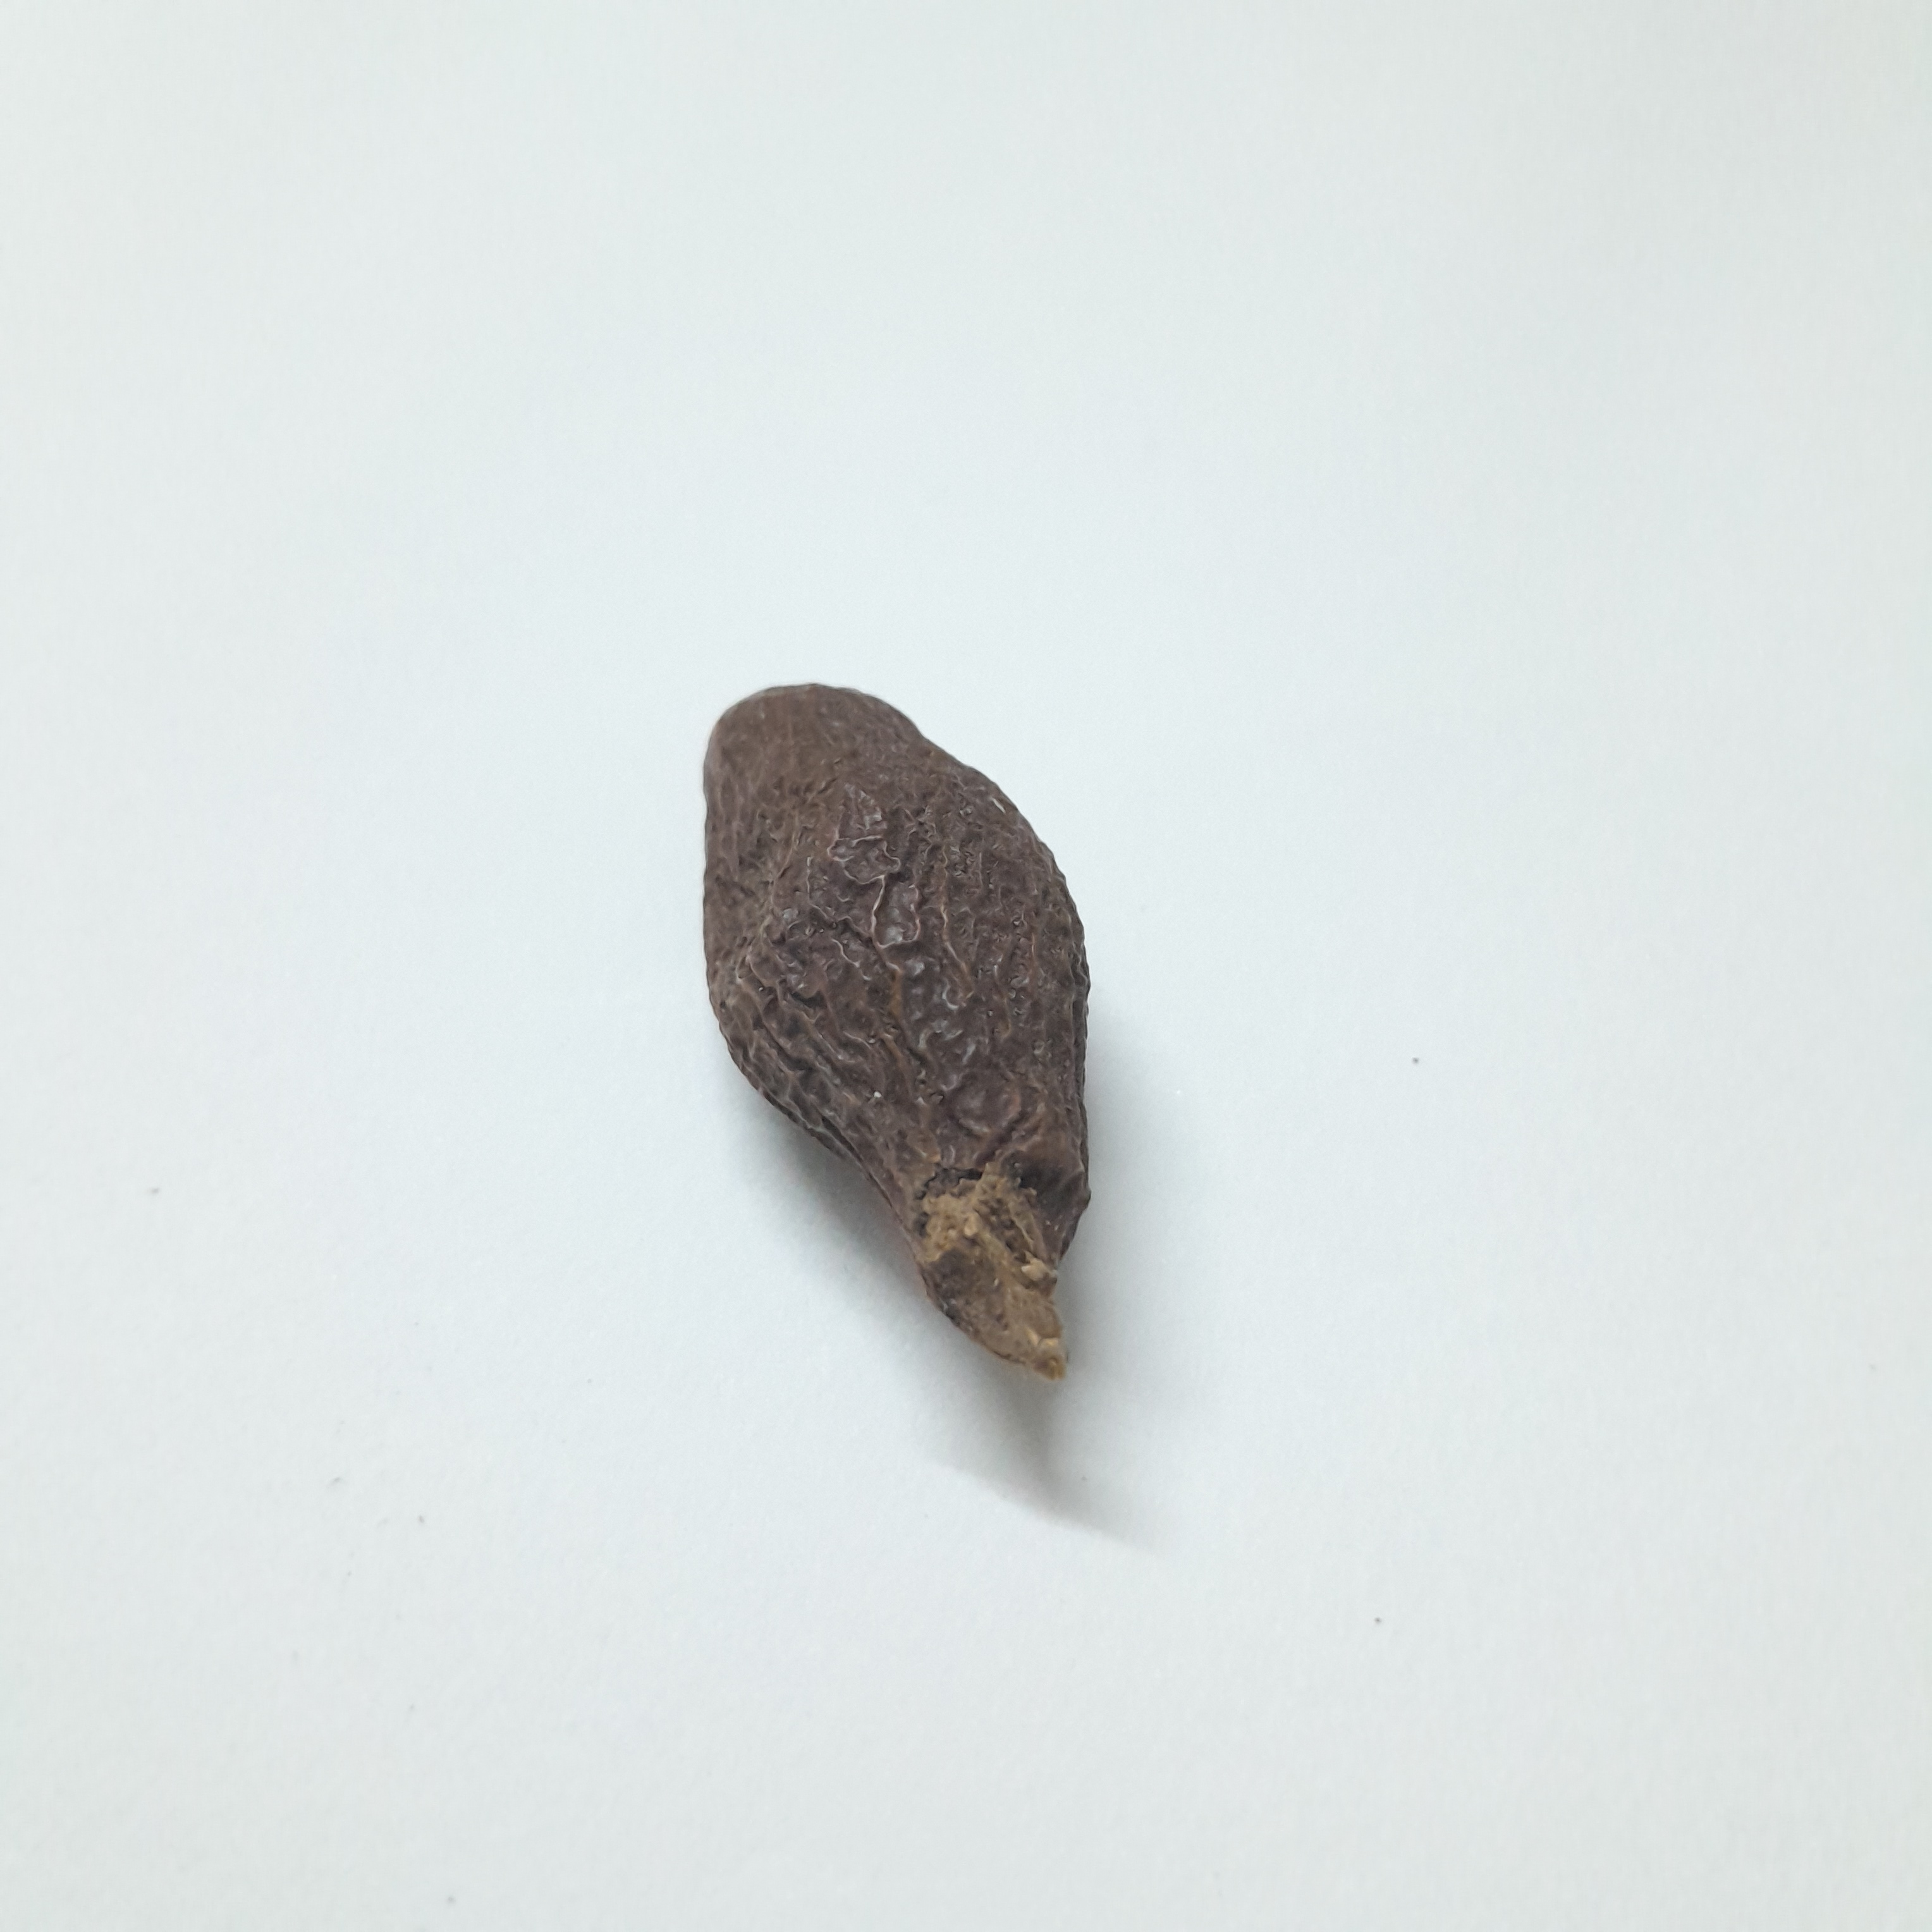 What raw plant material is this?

niranjanphal
